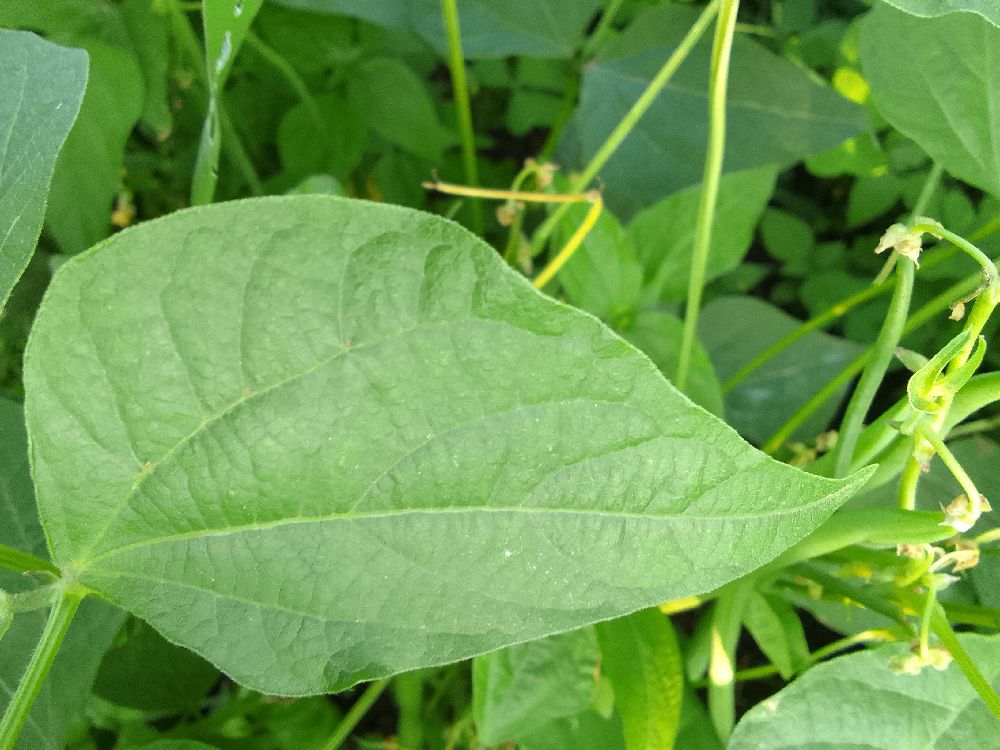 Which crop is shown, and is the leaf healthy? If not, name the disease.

common bean, healthy
